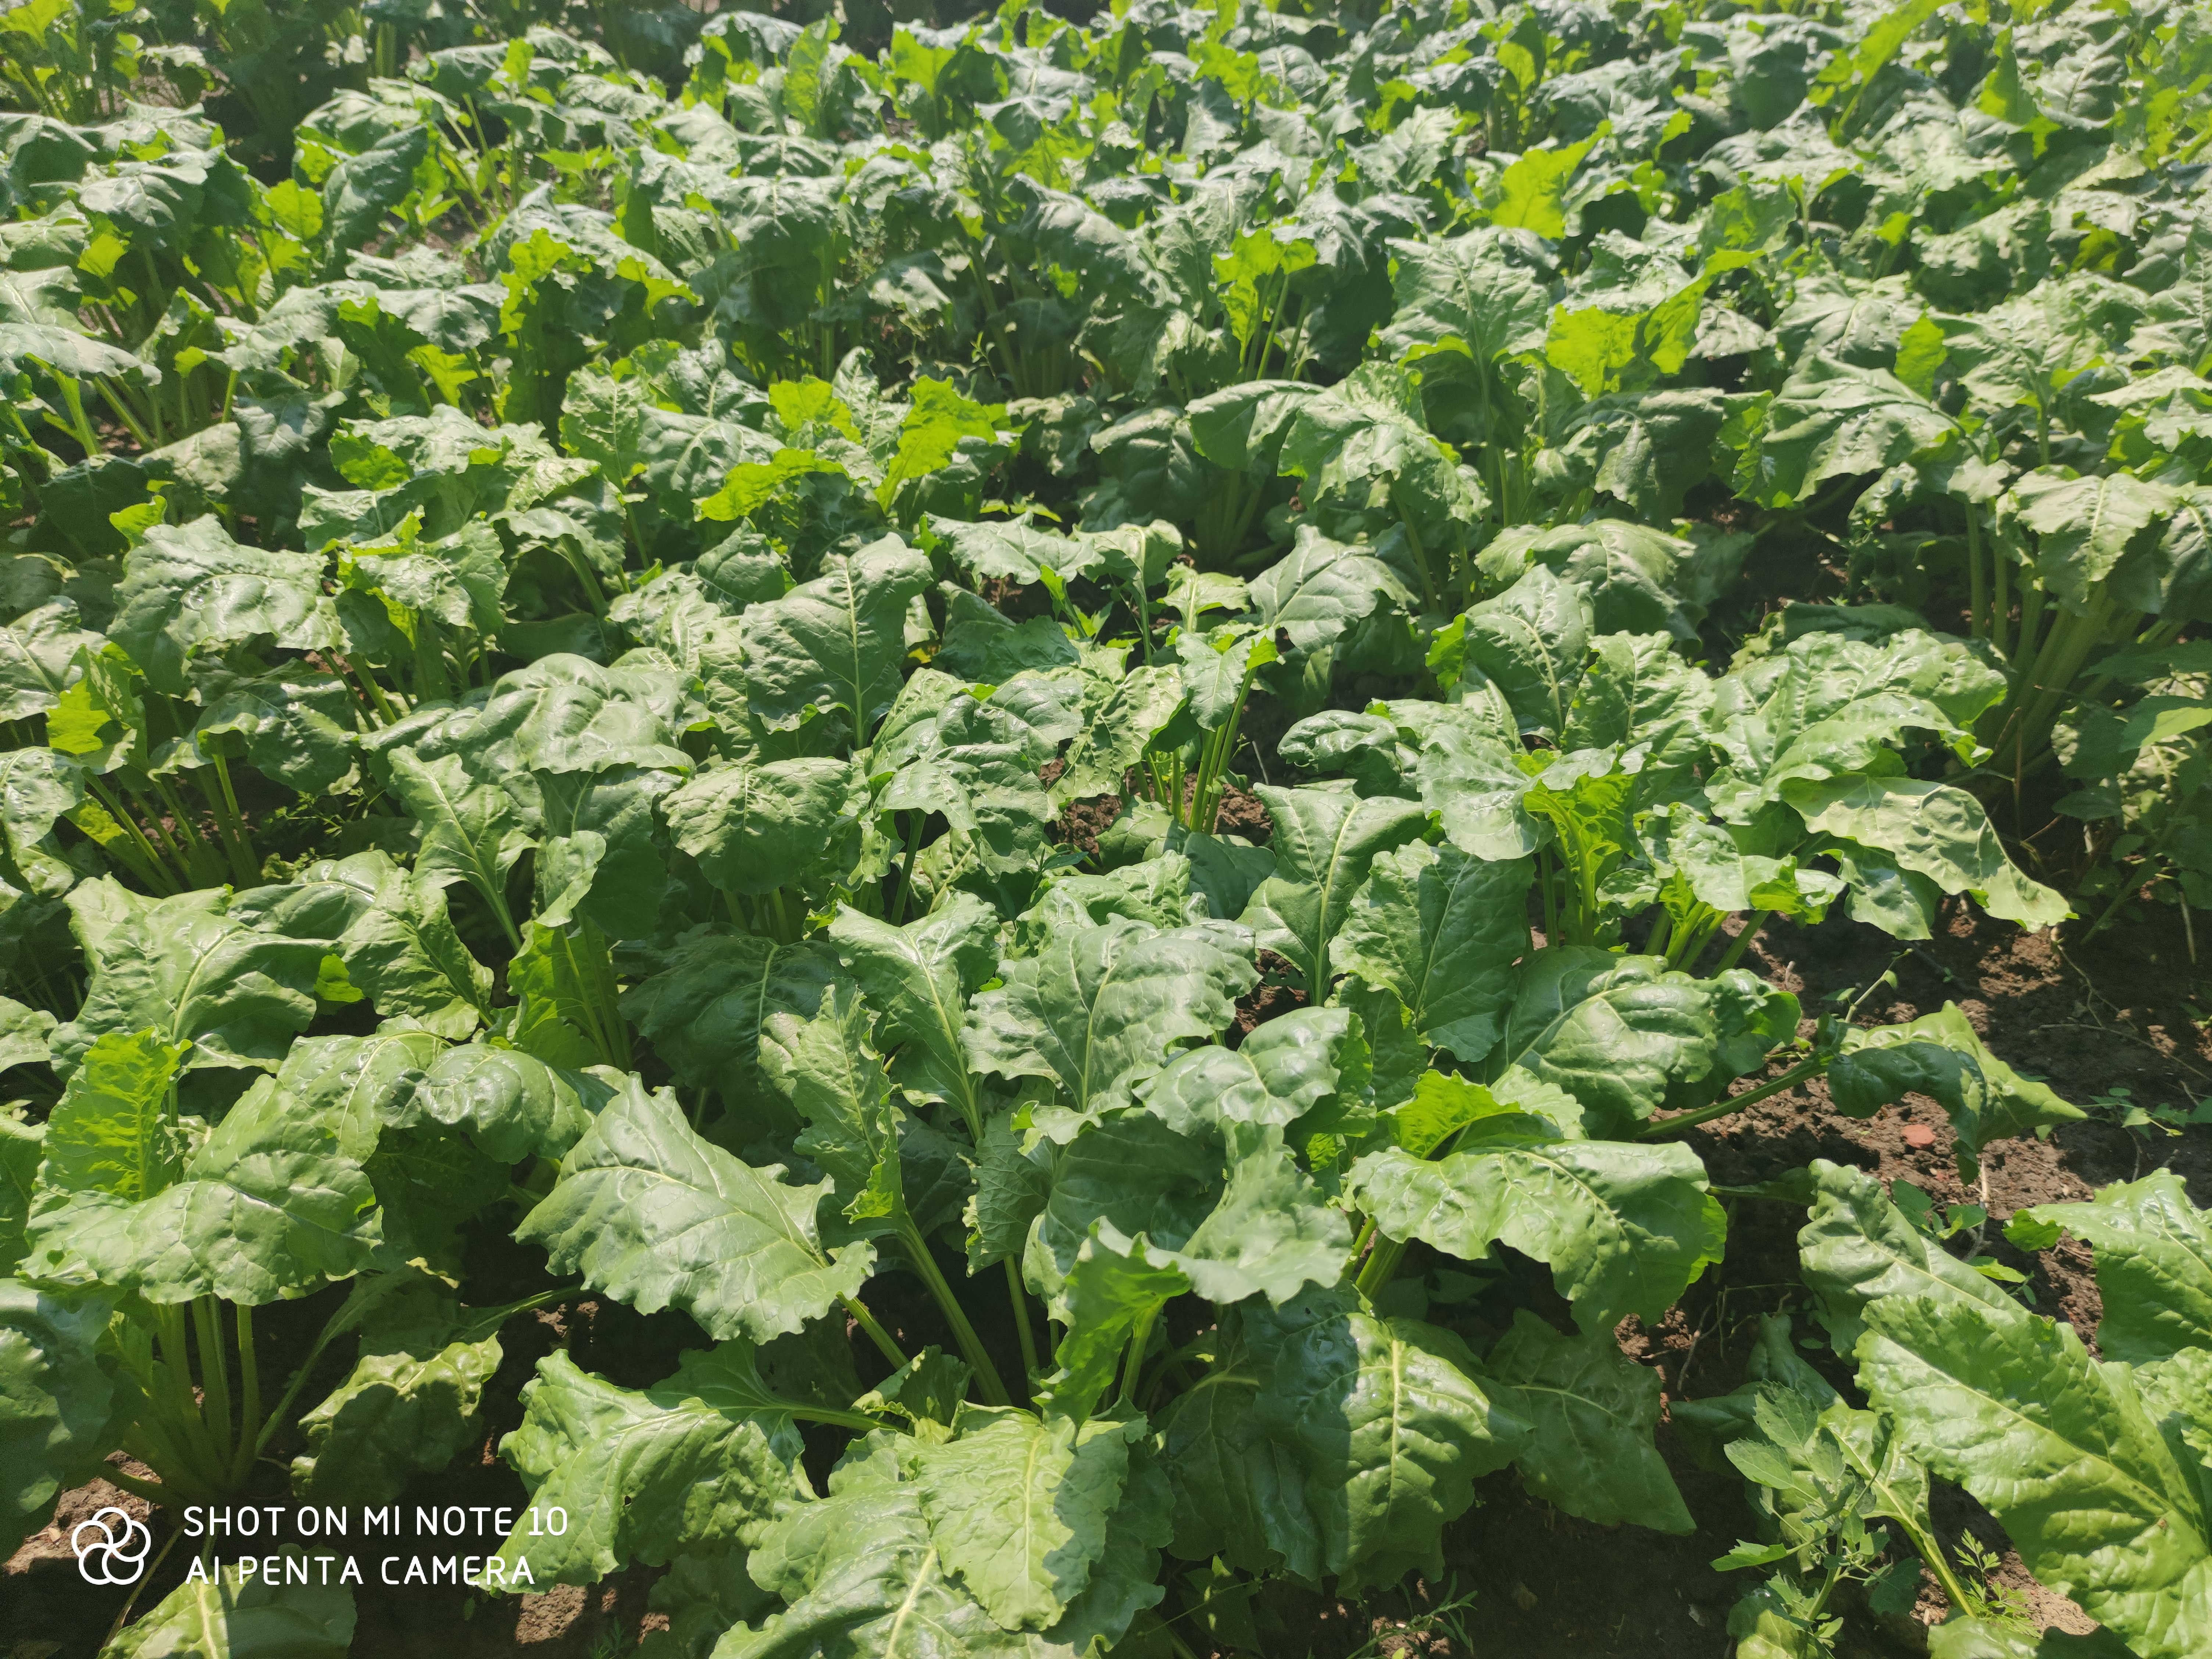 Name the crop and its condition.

beet, unaffected
